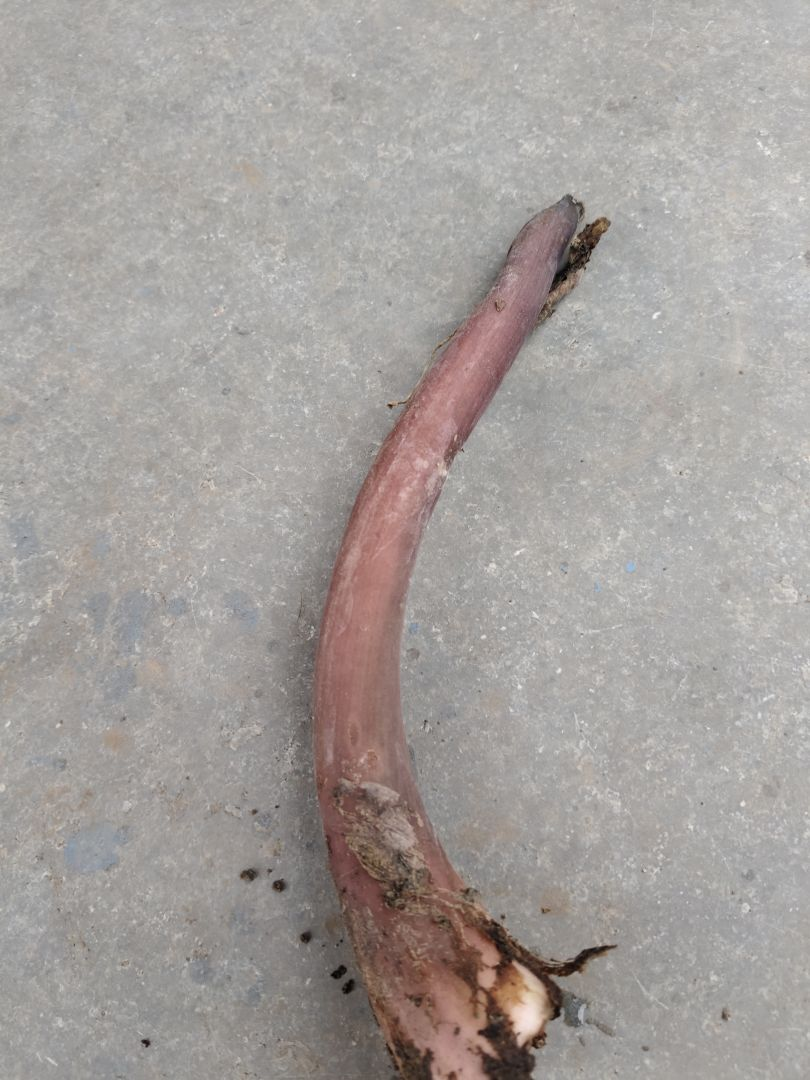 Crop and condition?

taro, root rot
